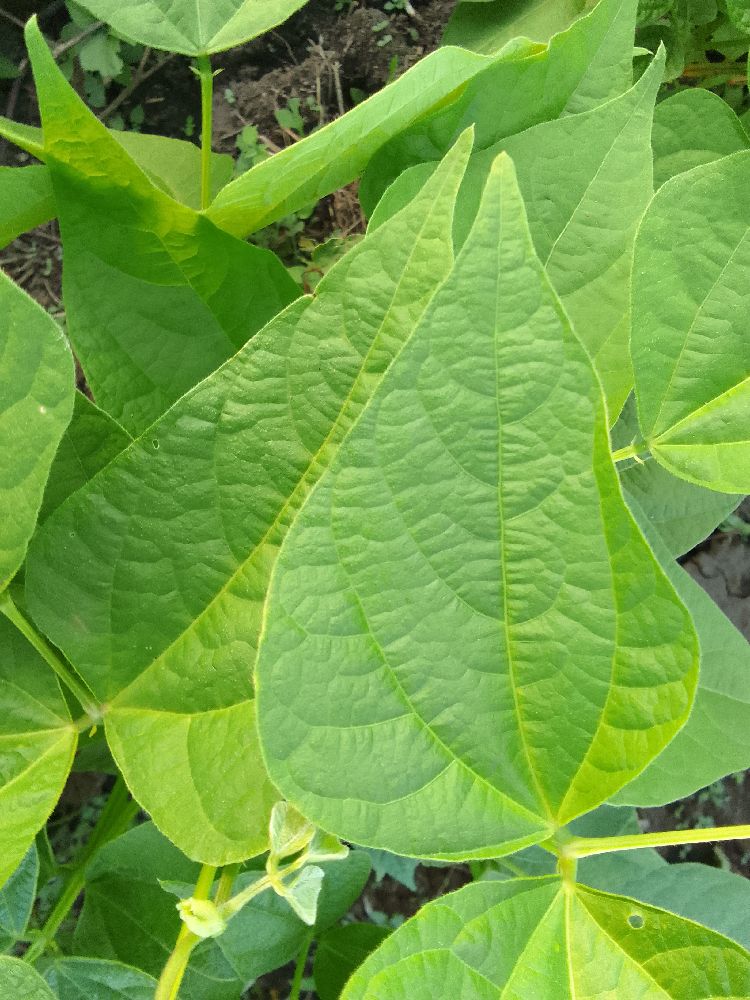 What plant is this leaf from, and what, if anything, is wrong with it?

common bean, healthy
